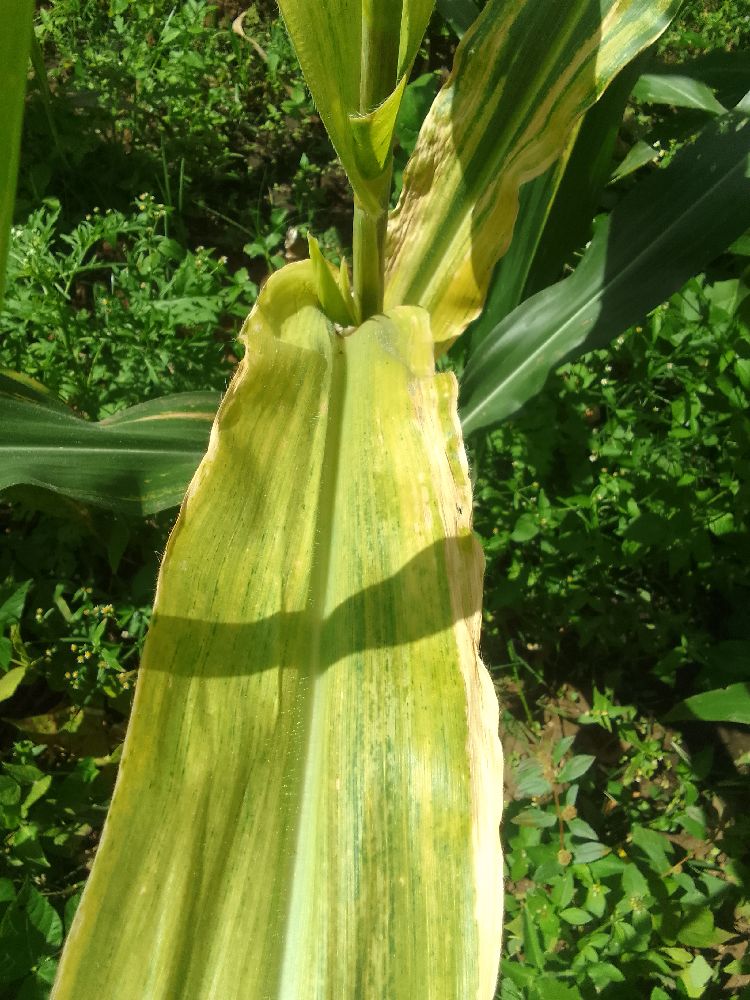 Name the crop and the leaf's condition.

maize, maize lethal necrosis
